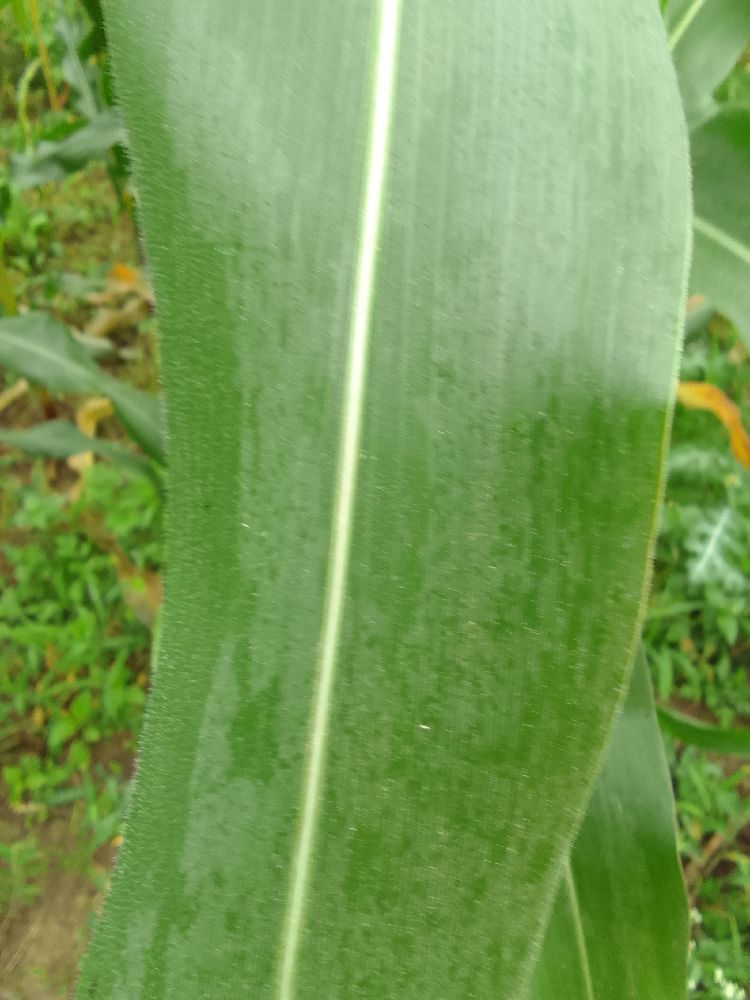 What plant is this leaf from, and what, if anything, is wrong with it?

maize, healthy
